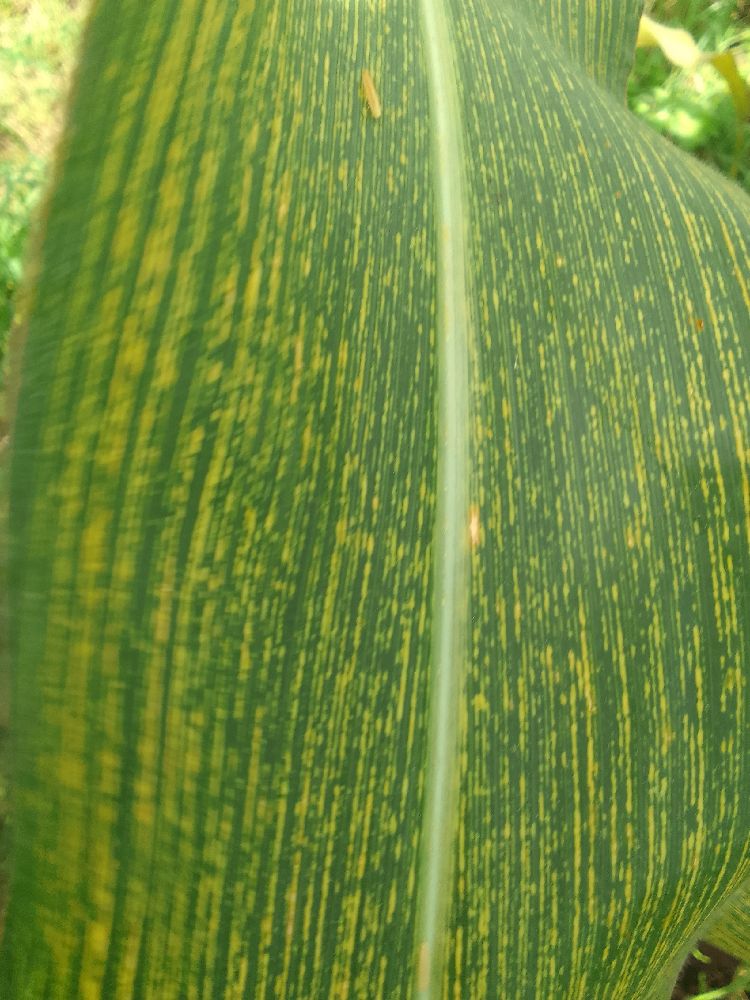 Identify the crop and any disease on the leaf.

maize, maize streak virus
